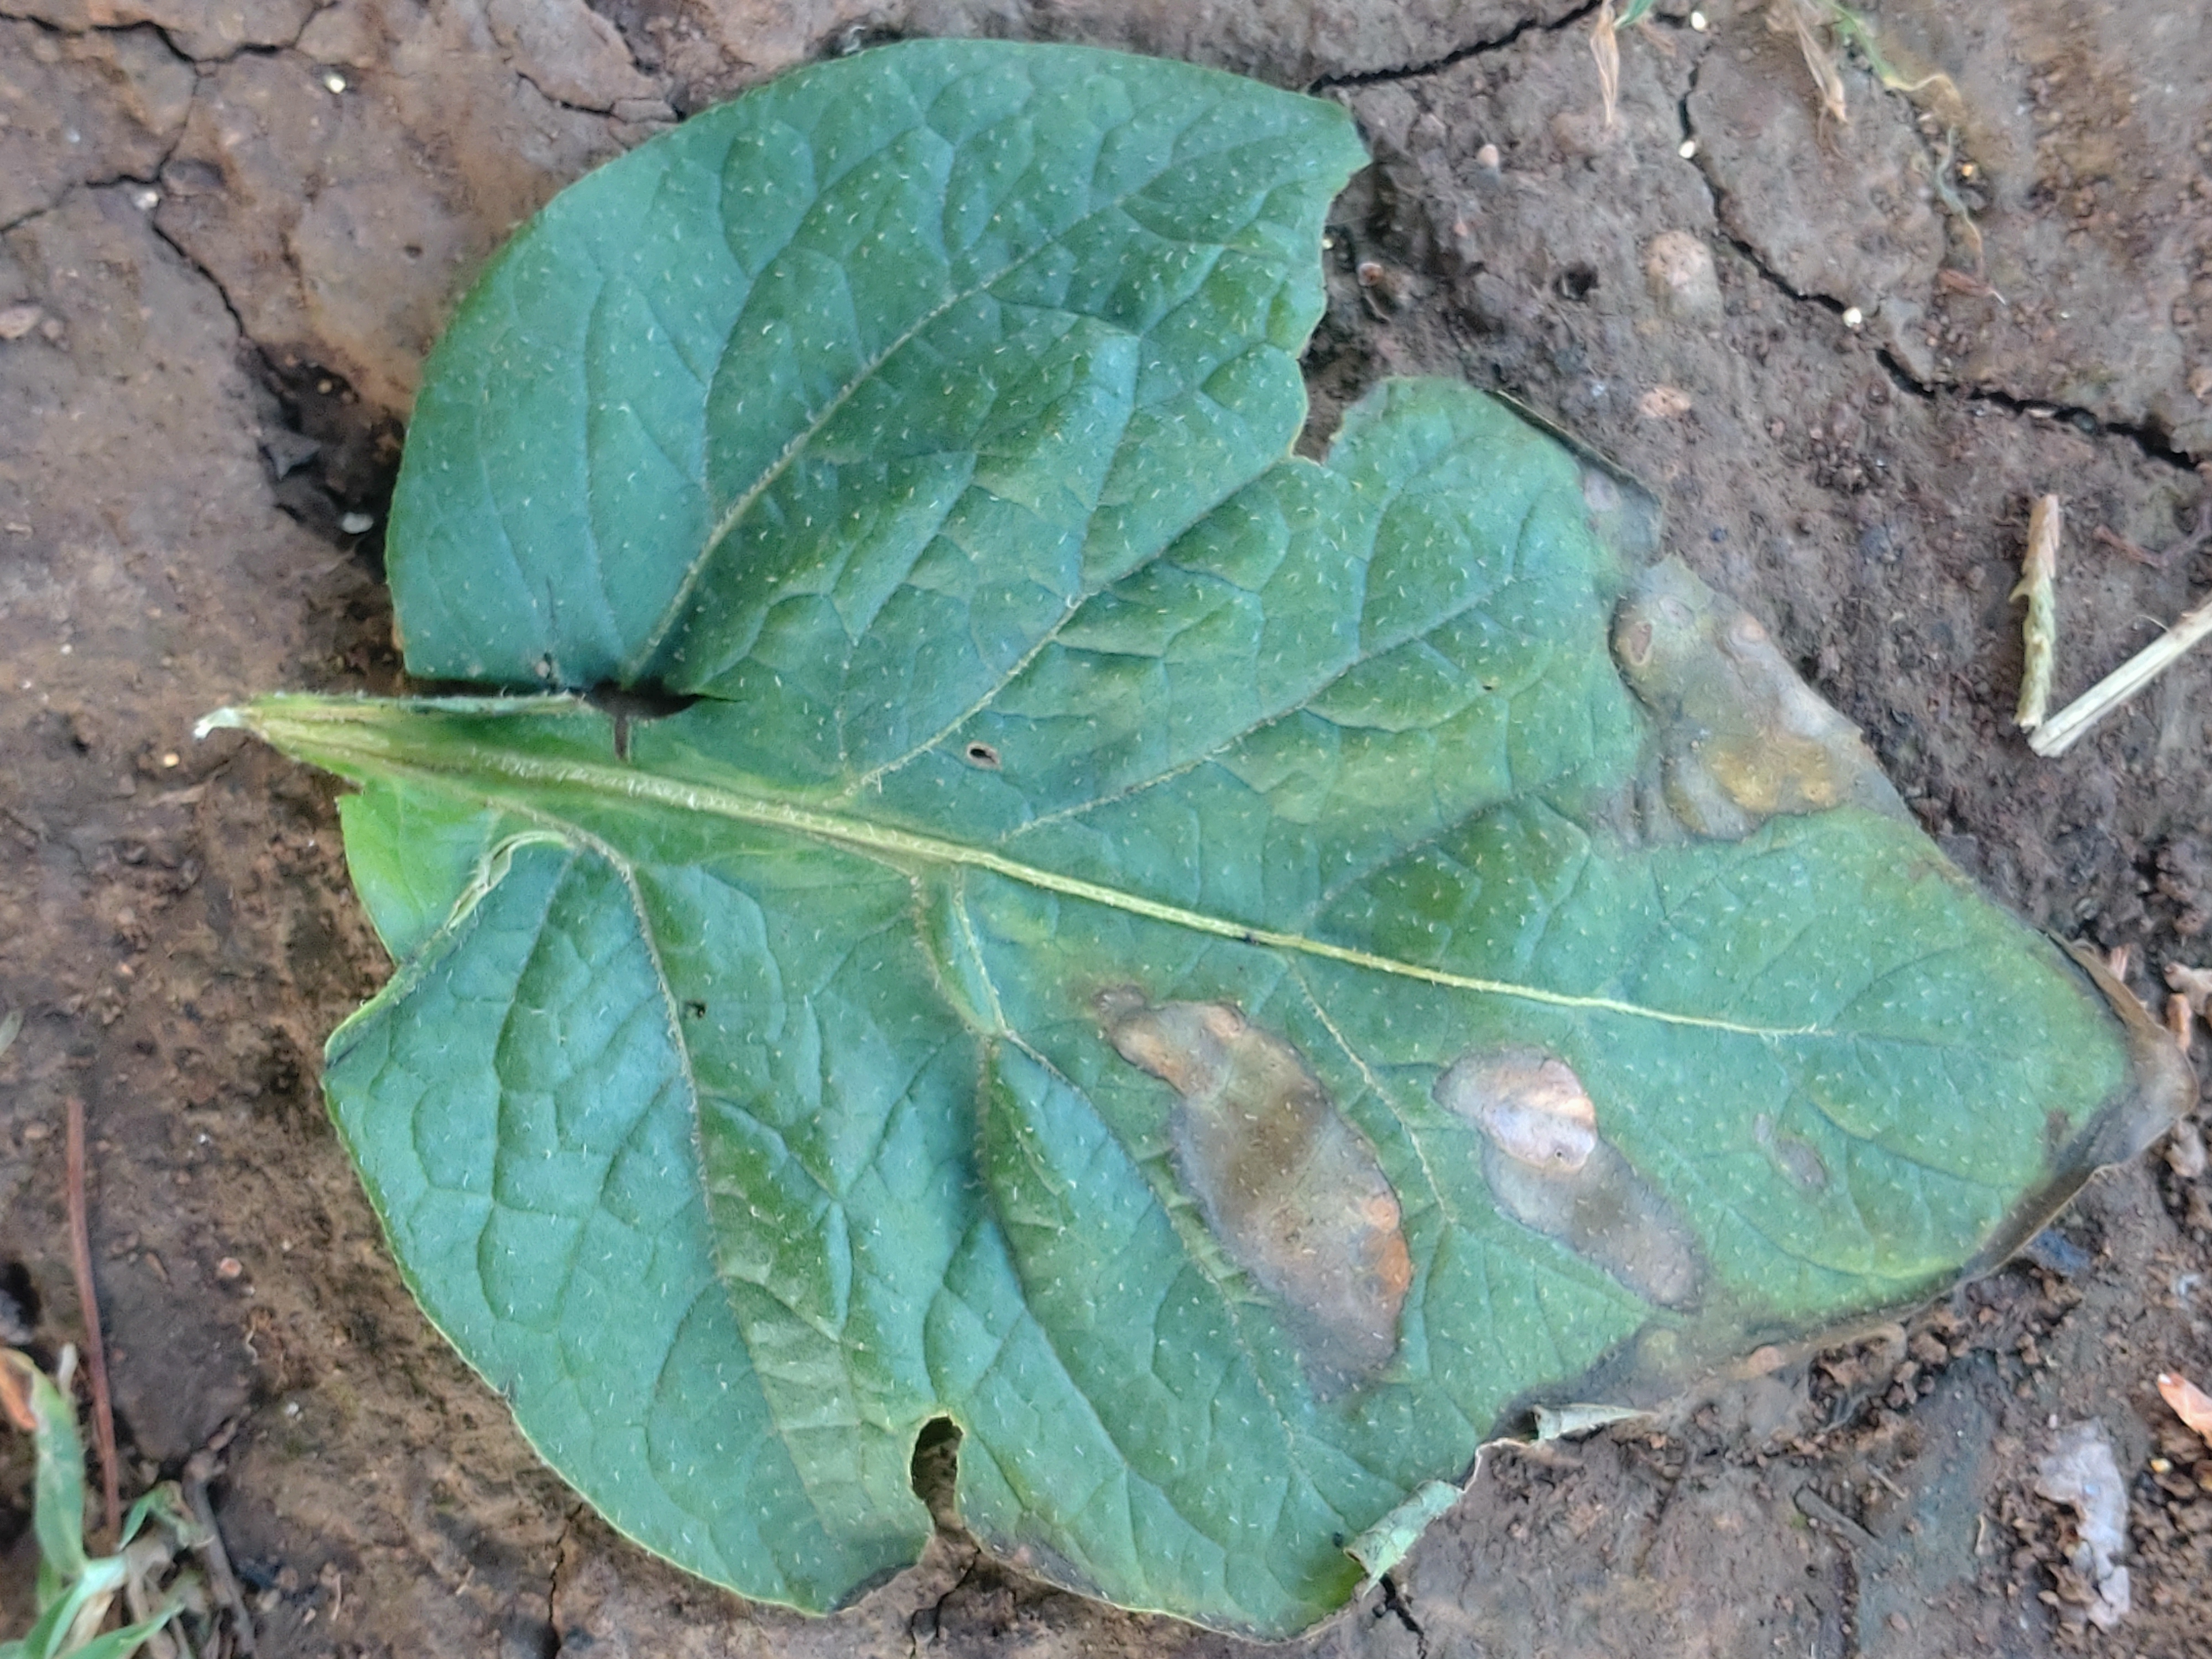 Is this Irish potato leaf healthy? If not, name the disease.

early blight
